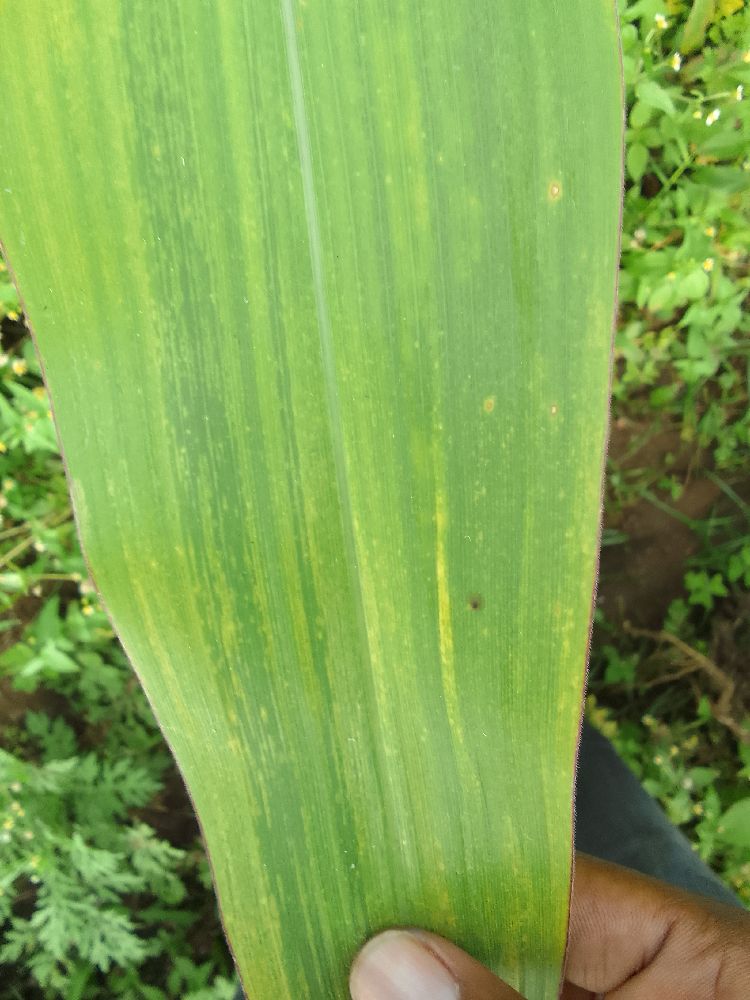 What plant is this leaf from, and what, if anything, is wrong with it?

maize, maize lethal necrosis
